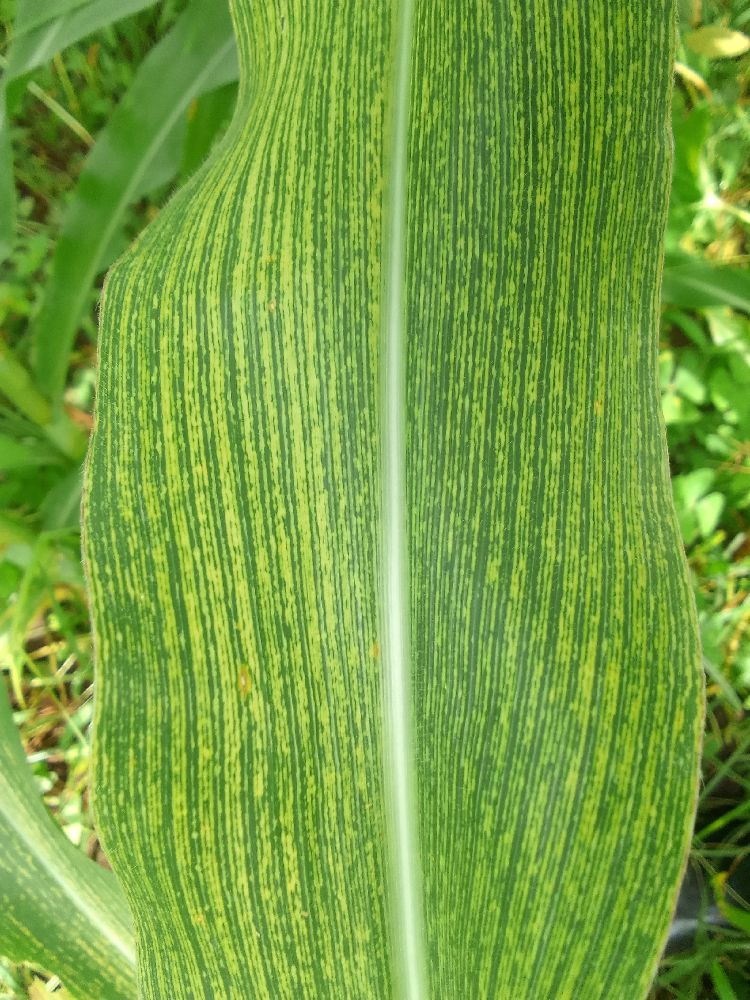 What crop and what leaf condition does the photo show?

maize, maize lethal necrosis
